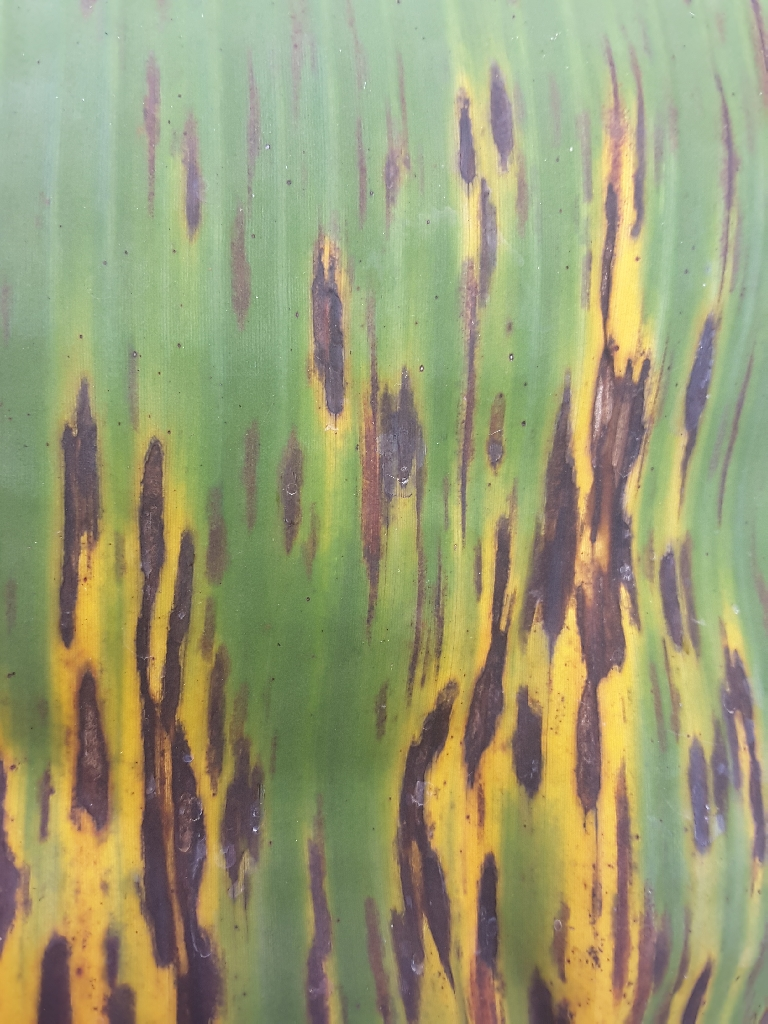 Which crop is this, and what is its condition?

banana, black sigatoka
